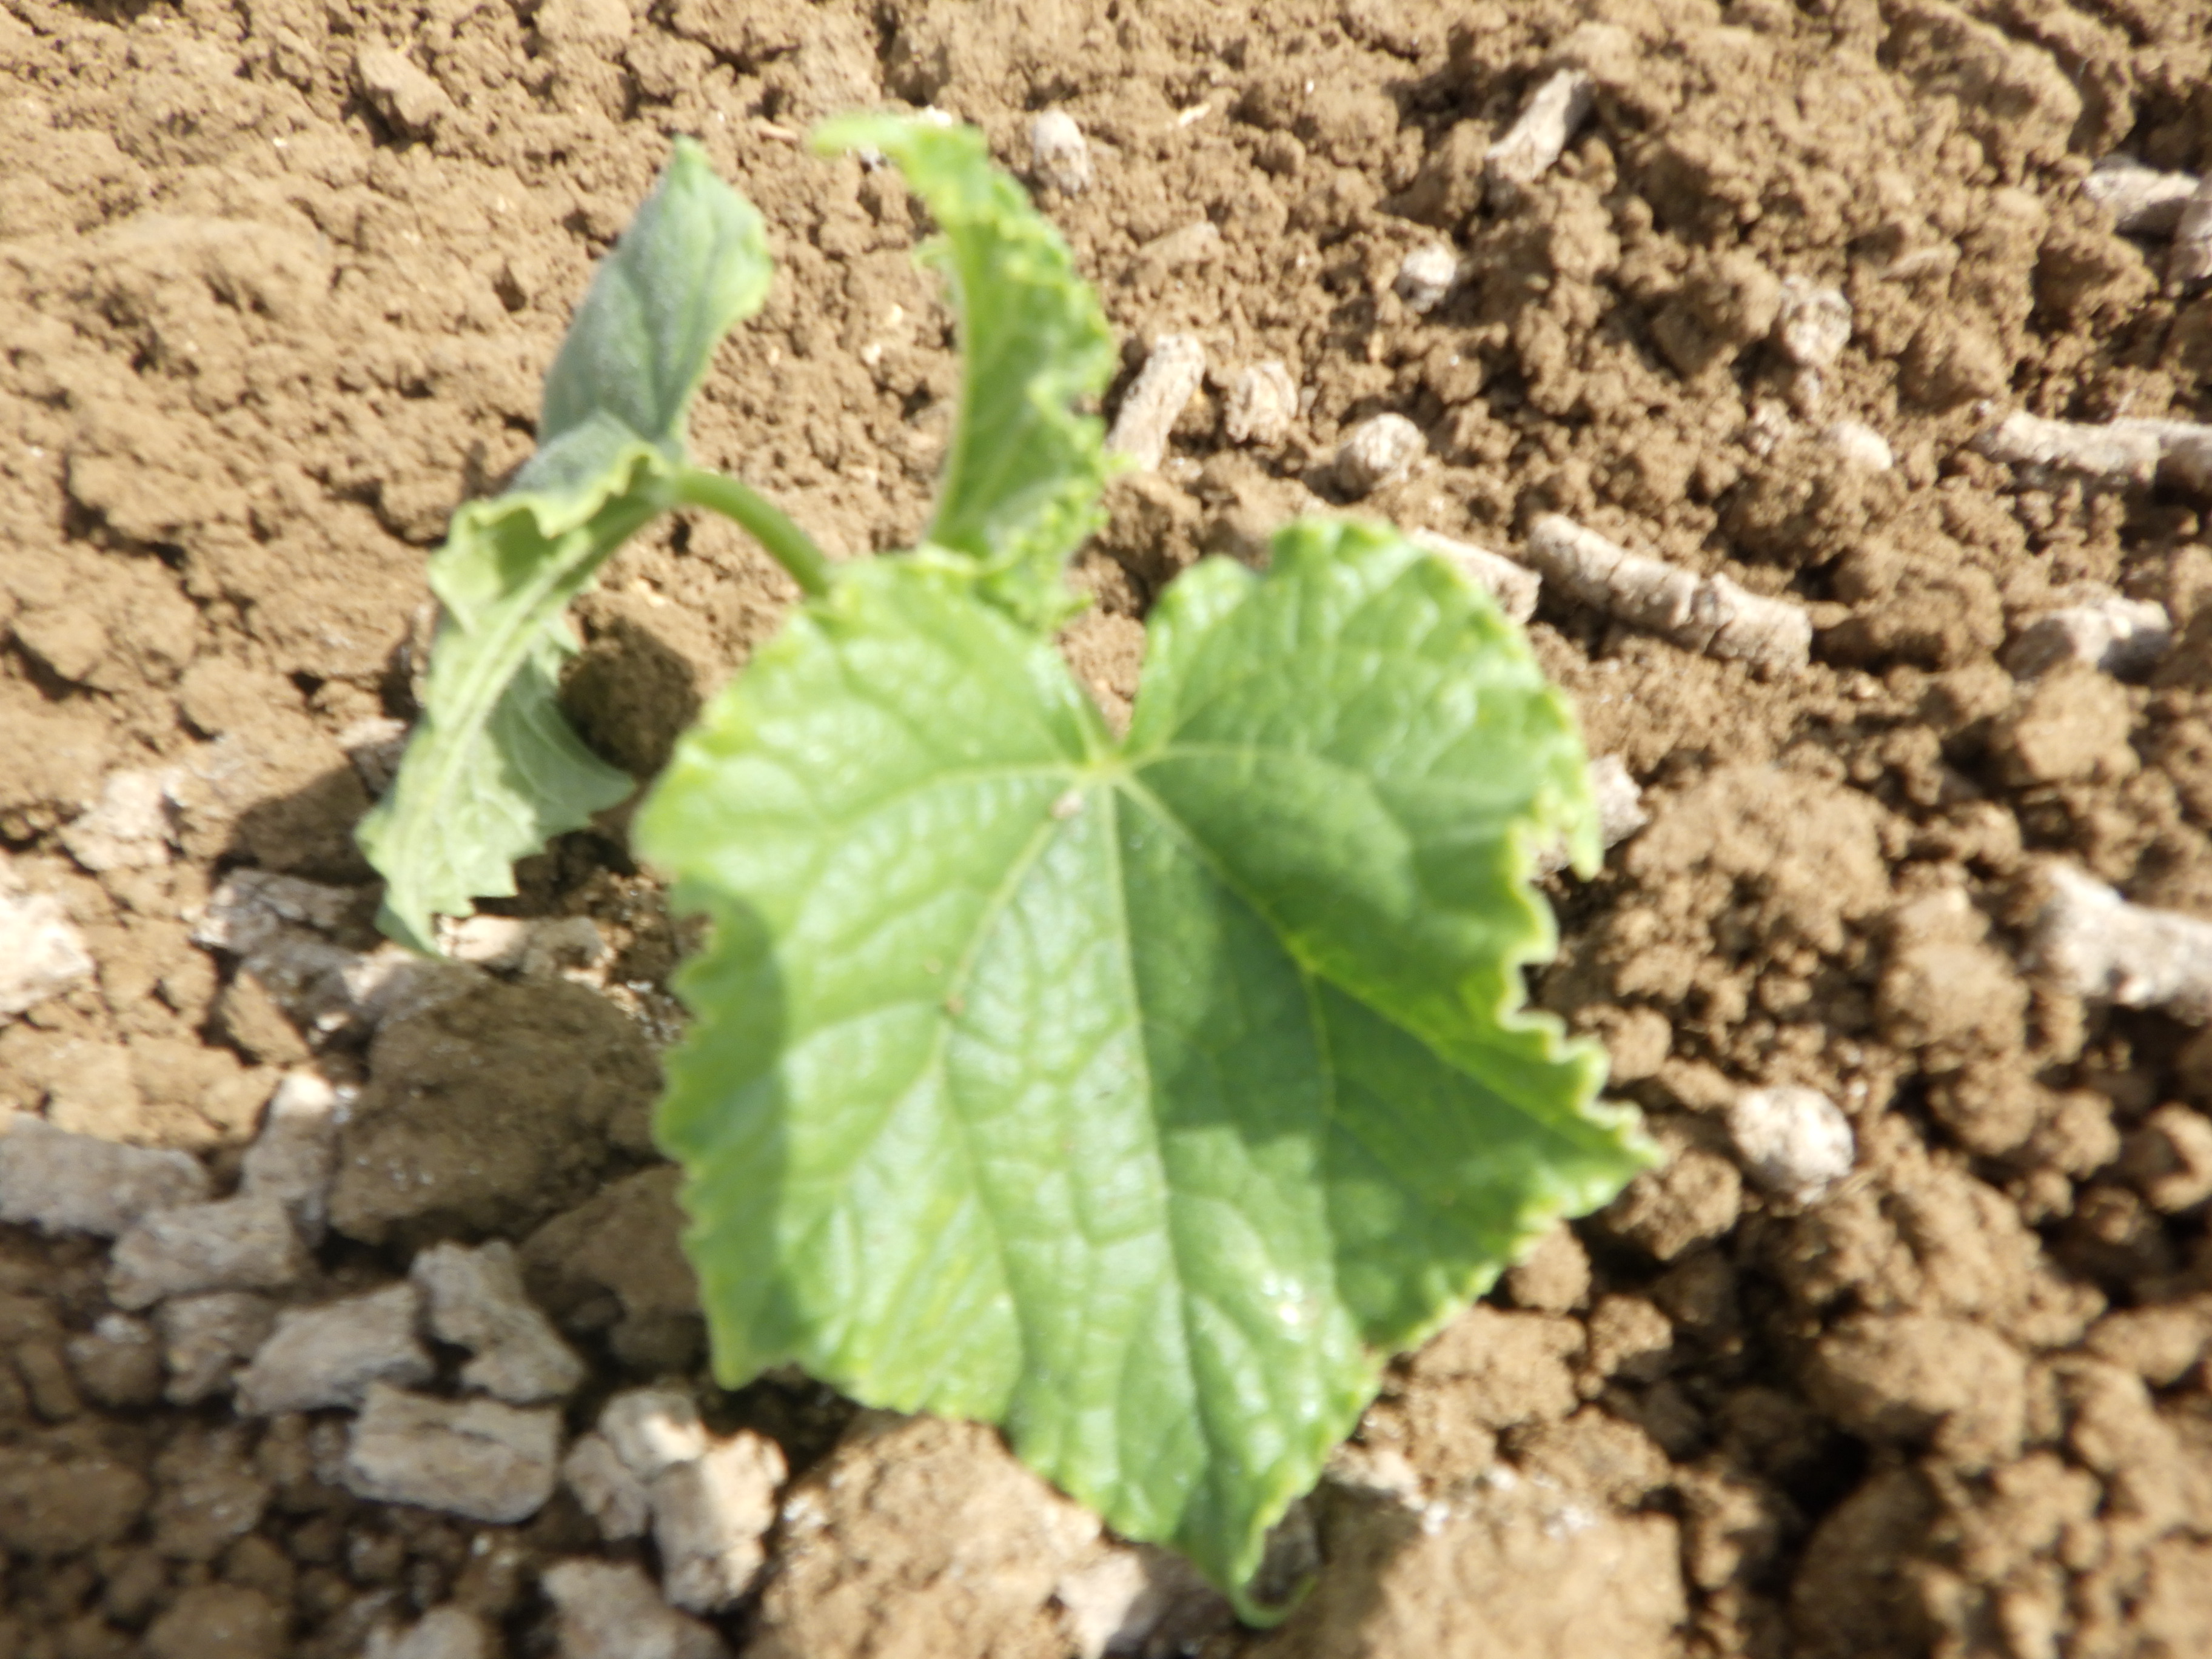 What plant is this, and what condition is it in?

cucumber, healthy
